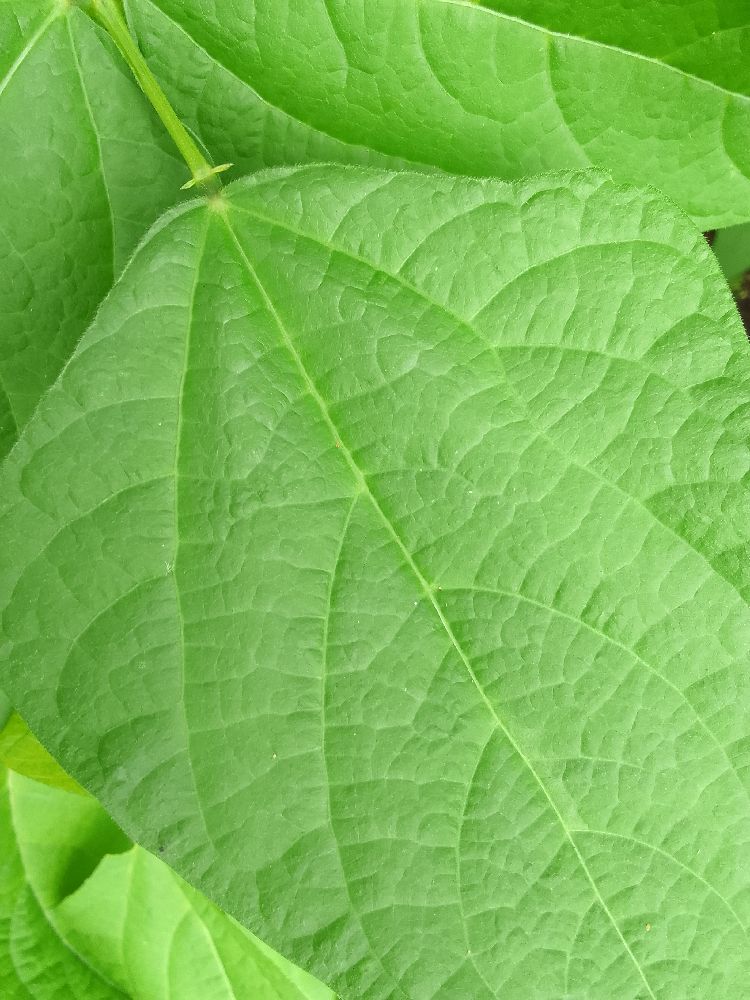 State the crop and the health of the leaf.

common bean, healthy
